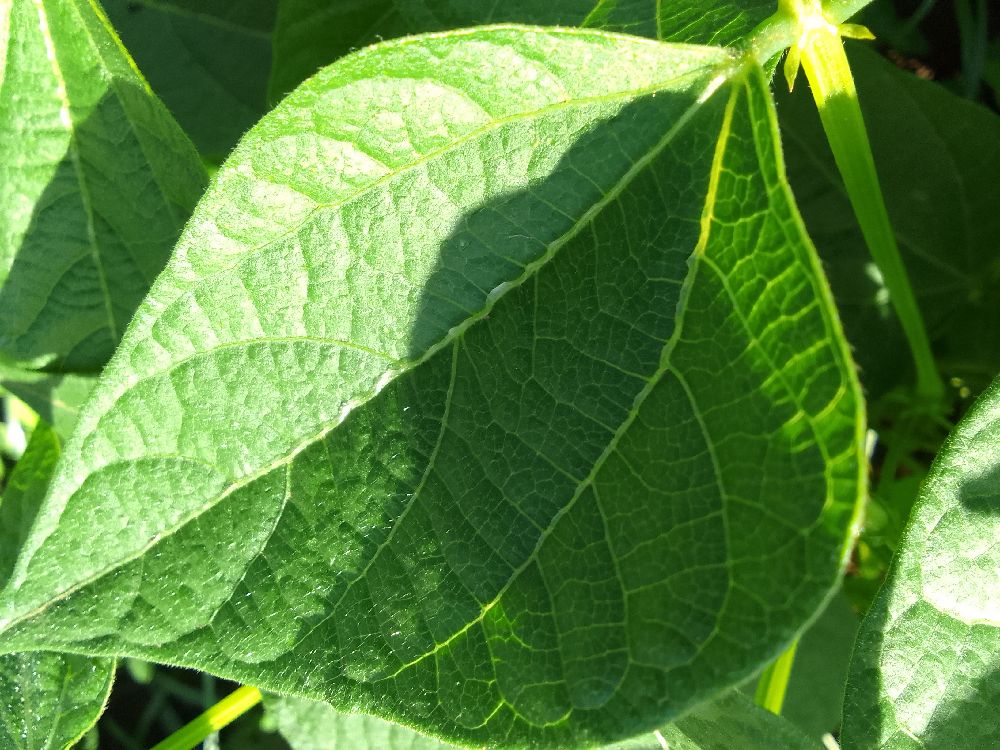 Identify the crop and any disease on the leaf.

common bean, healthy
